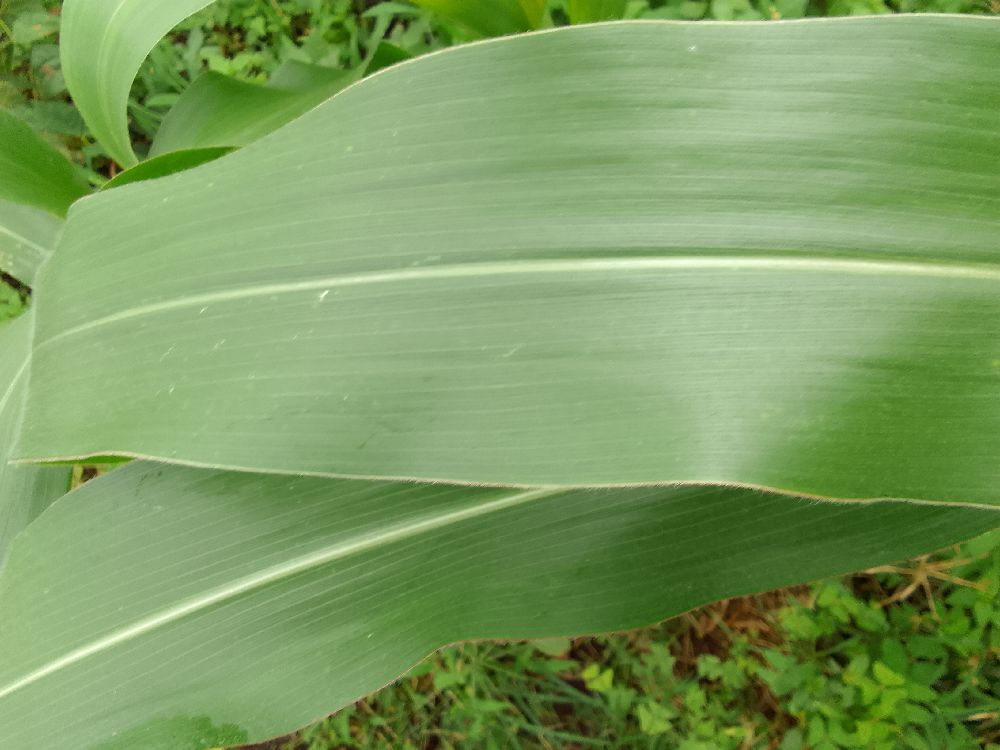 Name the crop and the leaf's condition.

maize, healthy
